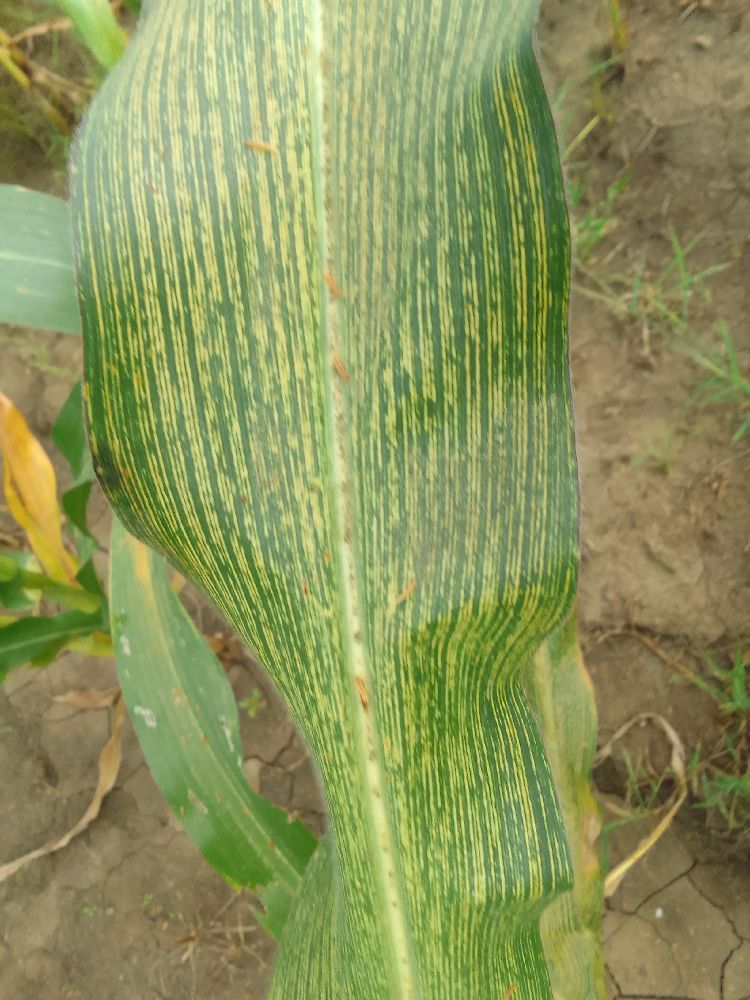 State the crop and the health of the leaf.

maize, maize streak virus
